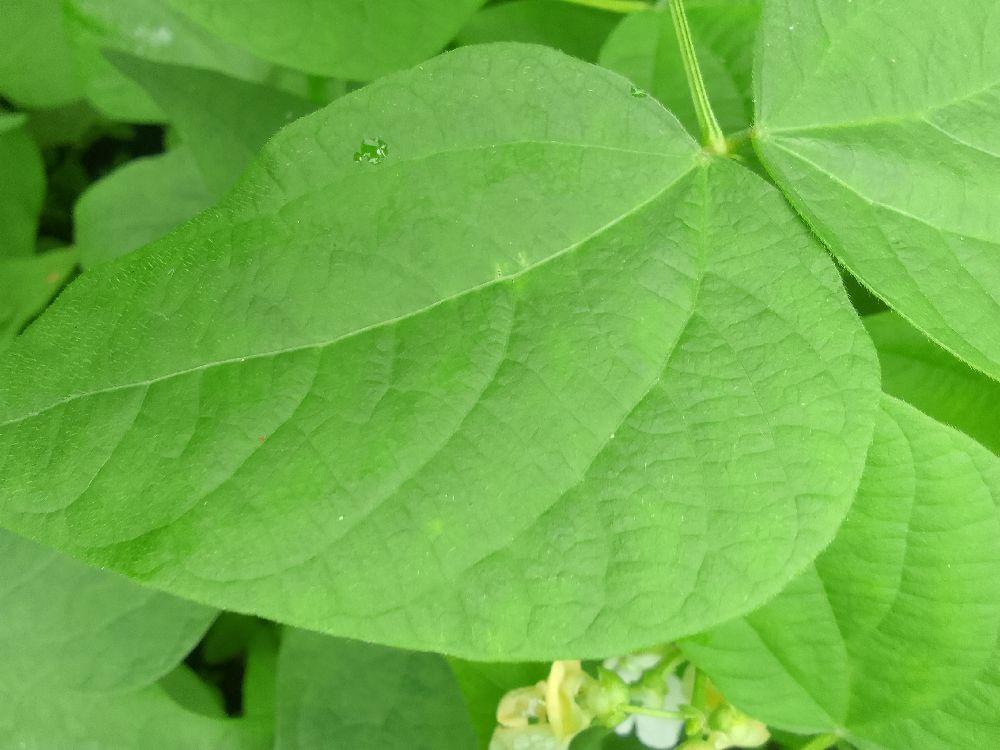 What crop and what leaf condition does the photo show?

common bean, healthy
